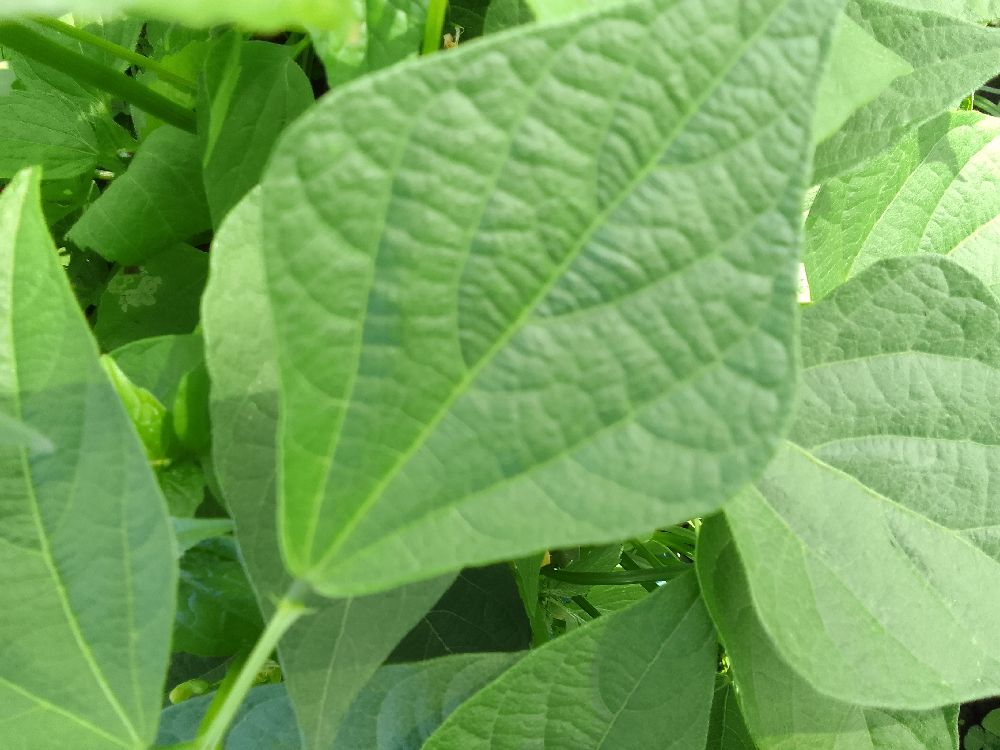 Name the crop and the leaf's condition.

common bean, healthy
